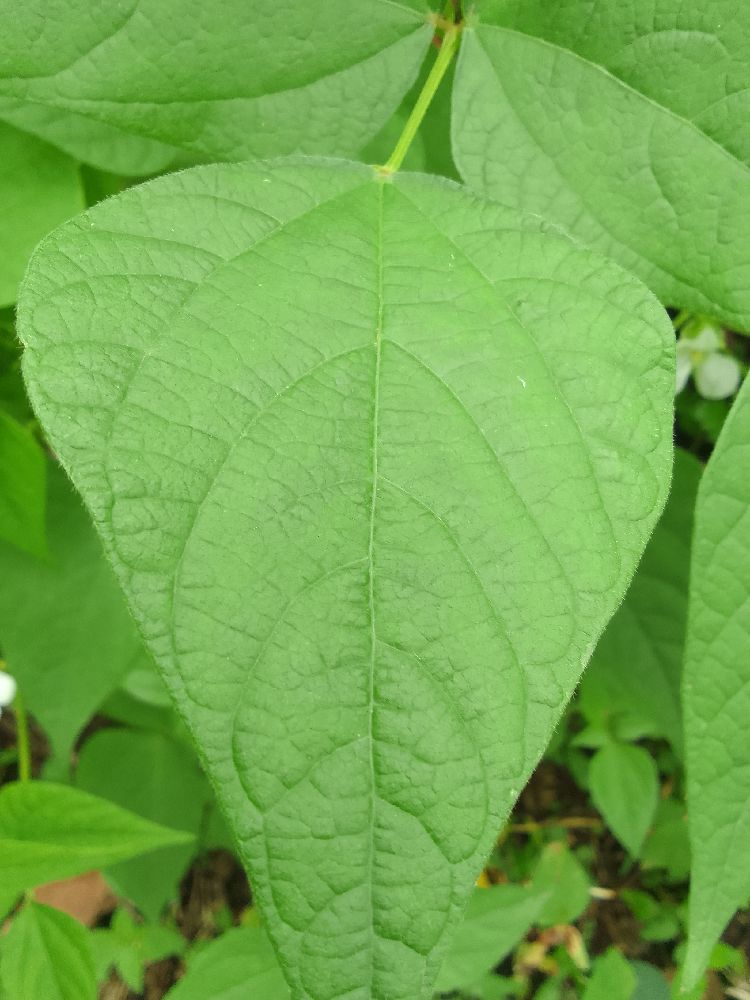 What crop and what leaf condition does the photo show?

common bean, healthy
